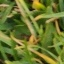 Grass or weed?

grass
